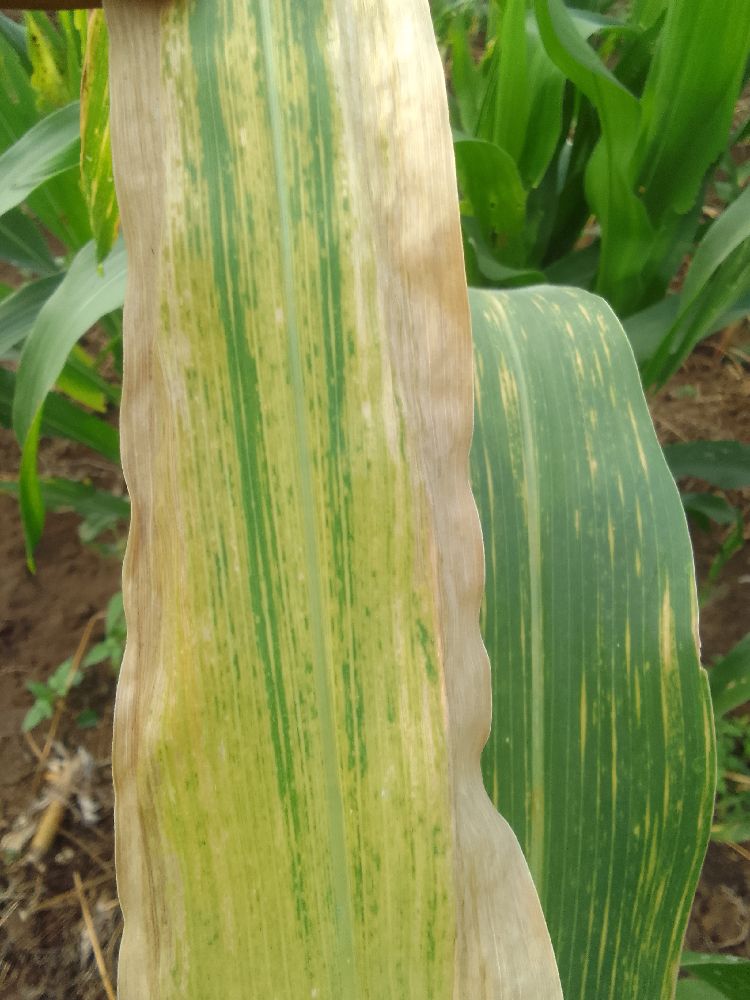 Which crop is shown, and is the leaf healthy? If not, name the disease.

maize, maize lethal necrosis
